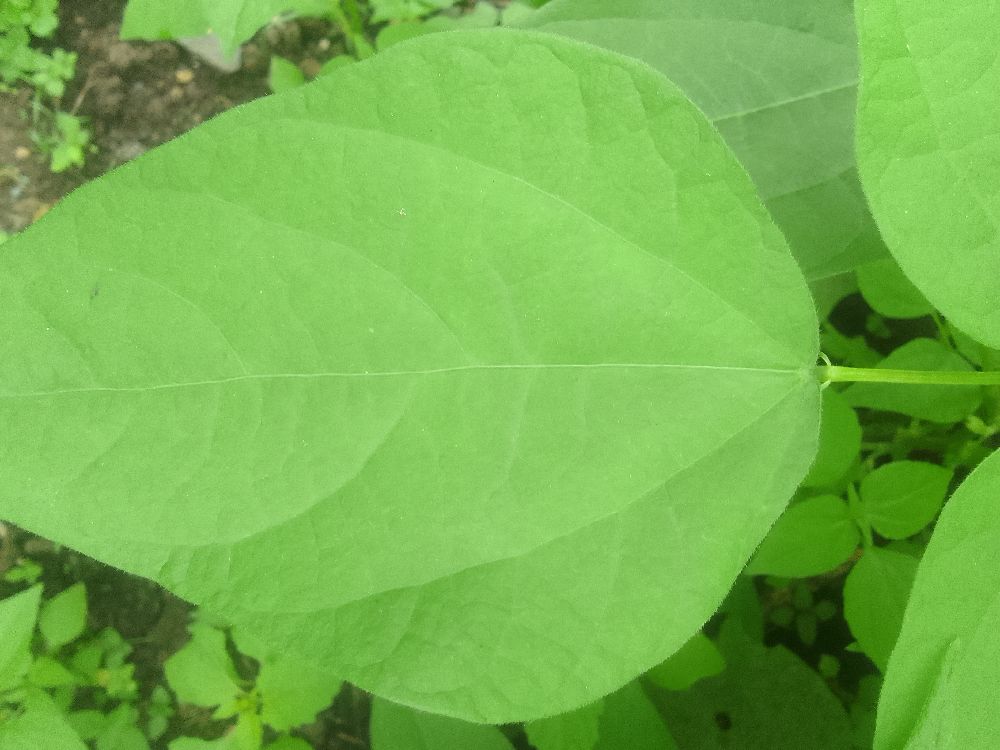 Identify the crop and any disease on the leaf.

common bean, healthy
